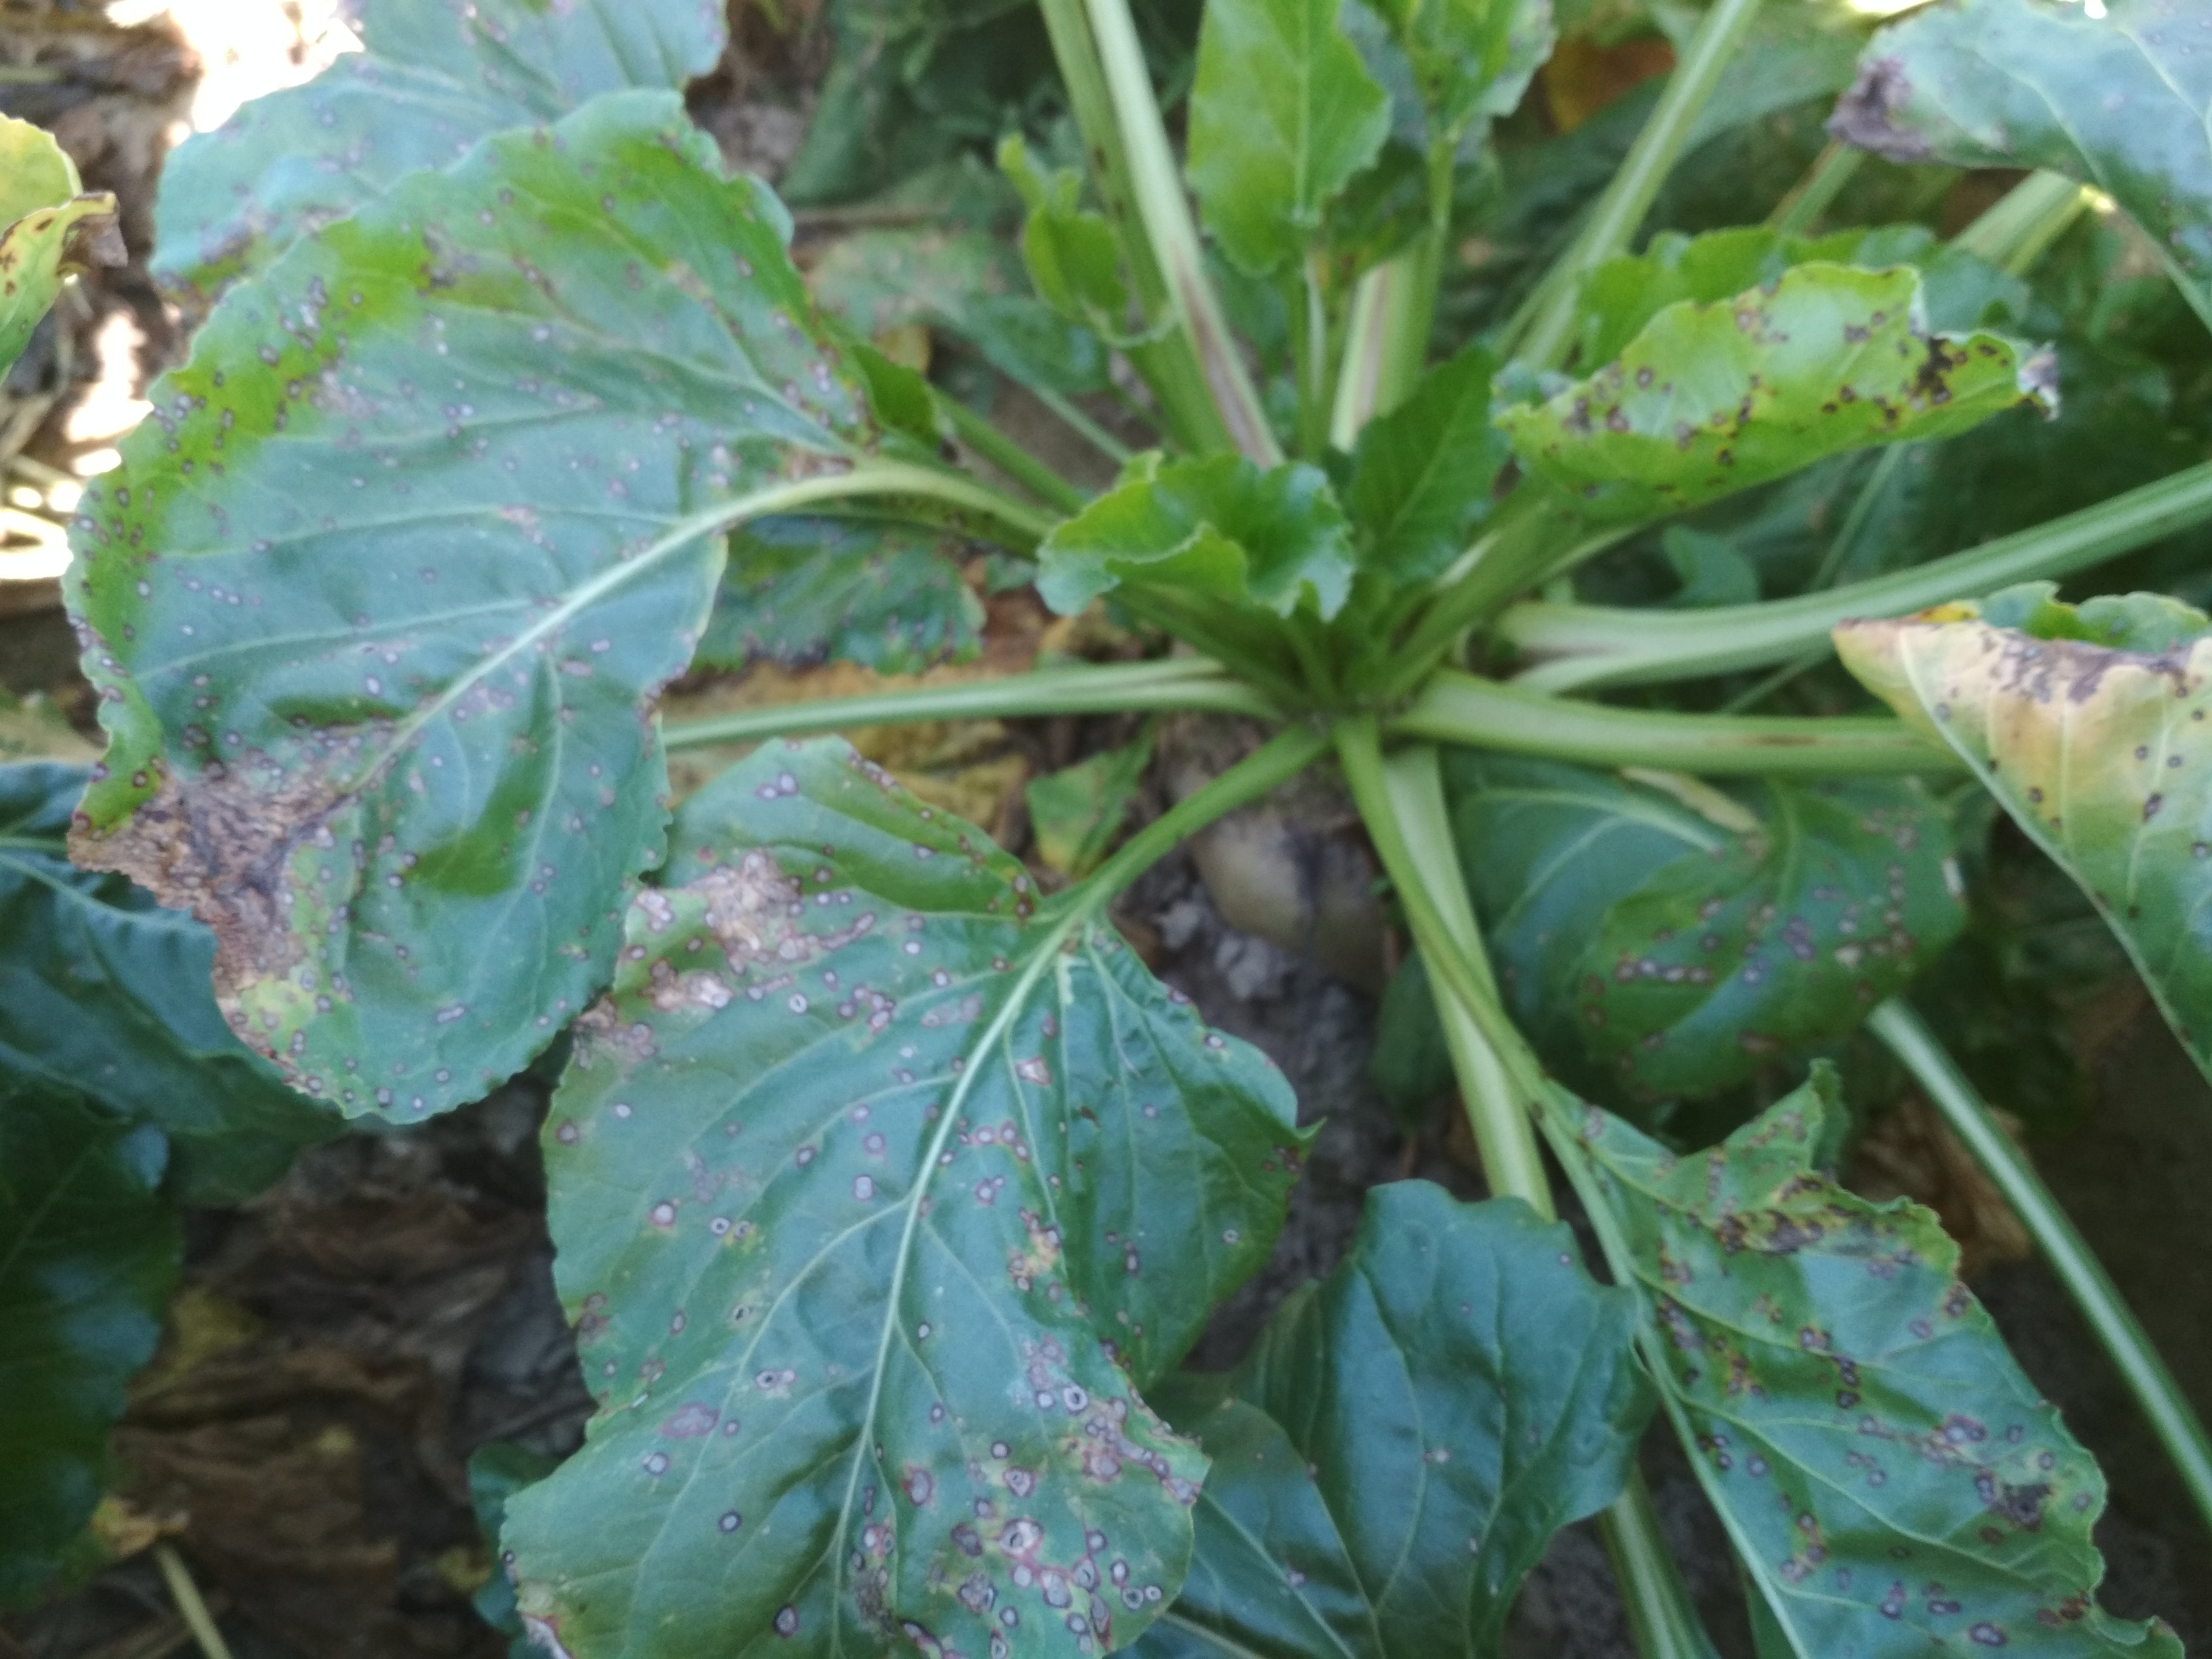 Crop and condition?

beet, cercospora
